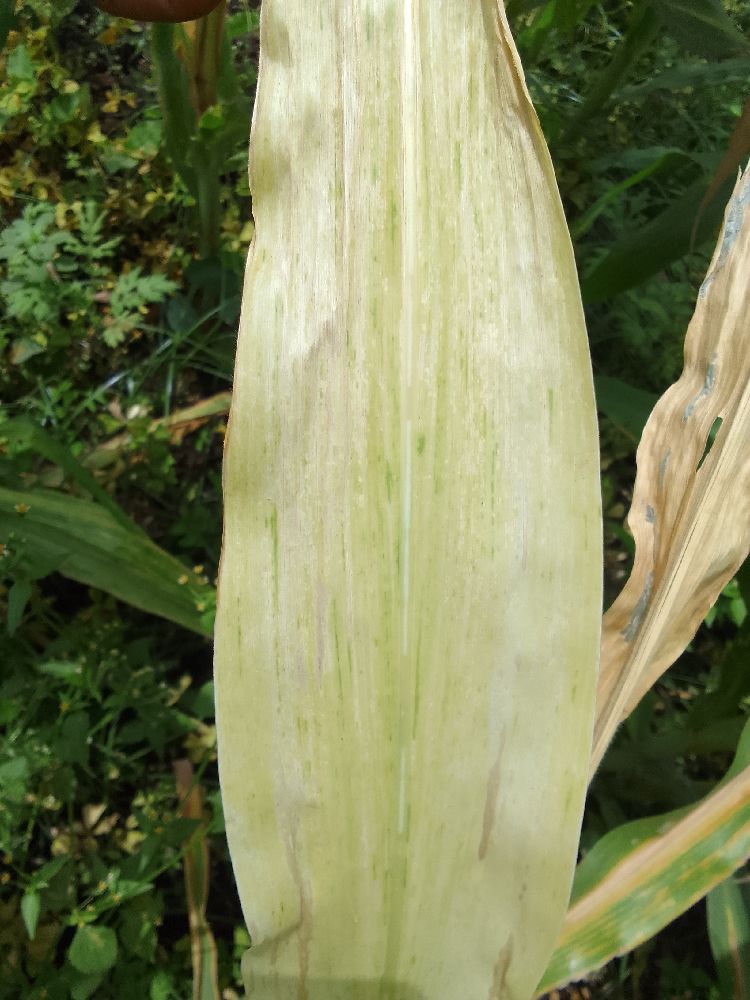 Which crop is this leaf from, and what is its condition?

maize, maize lethal necrosis
